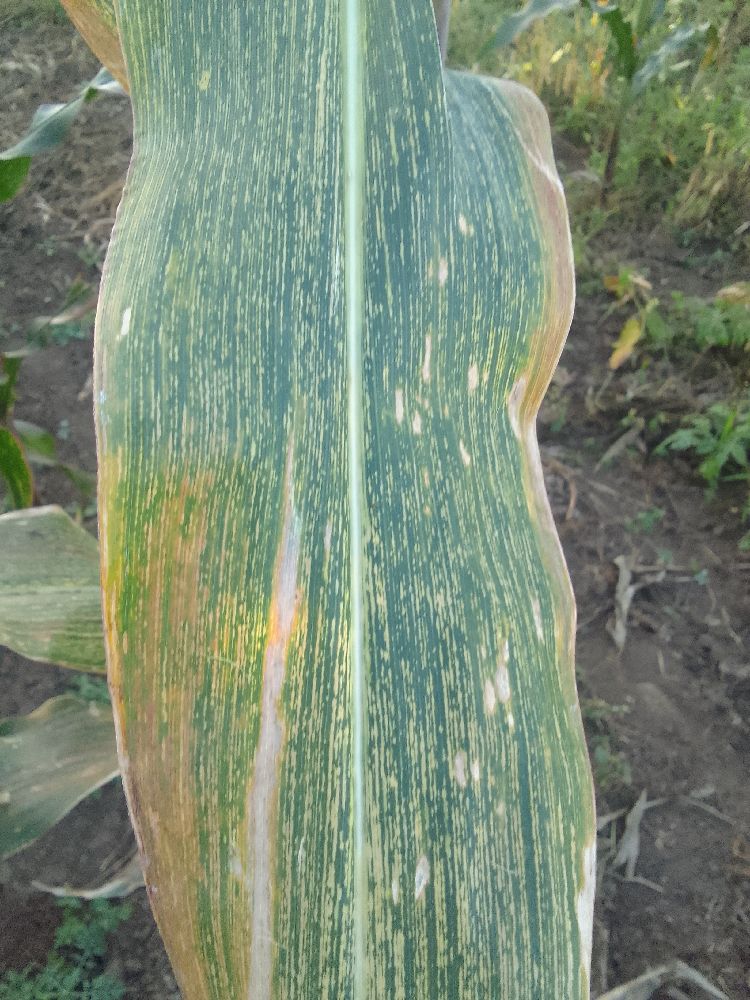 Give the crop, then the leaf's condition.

maize, maize streak virus
